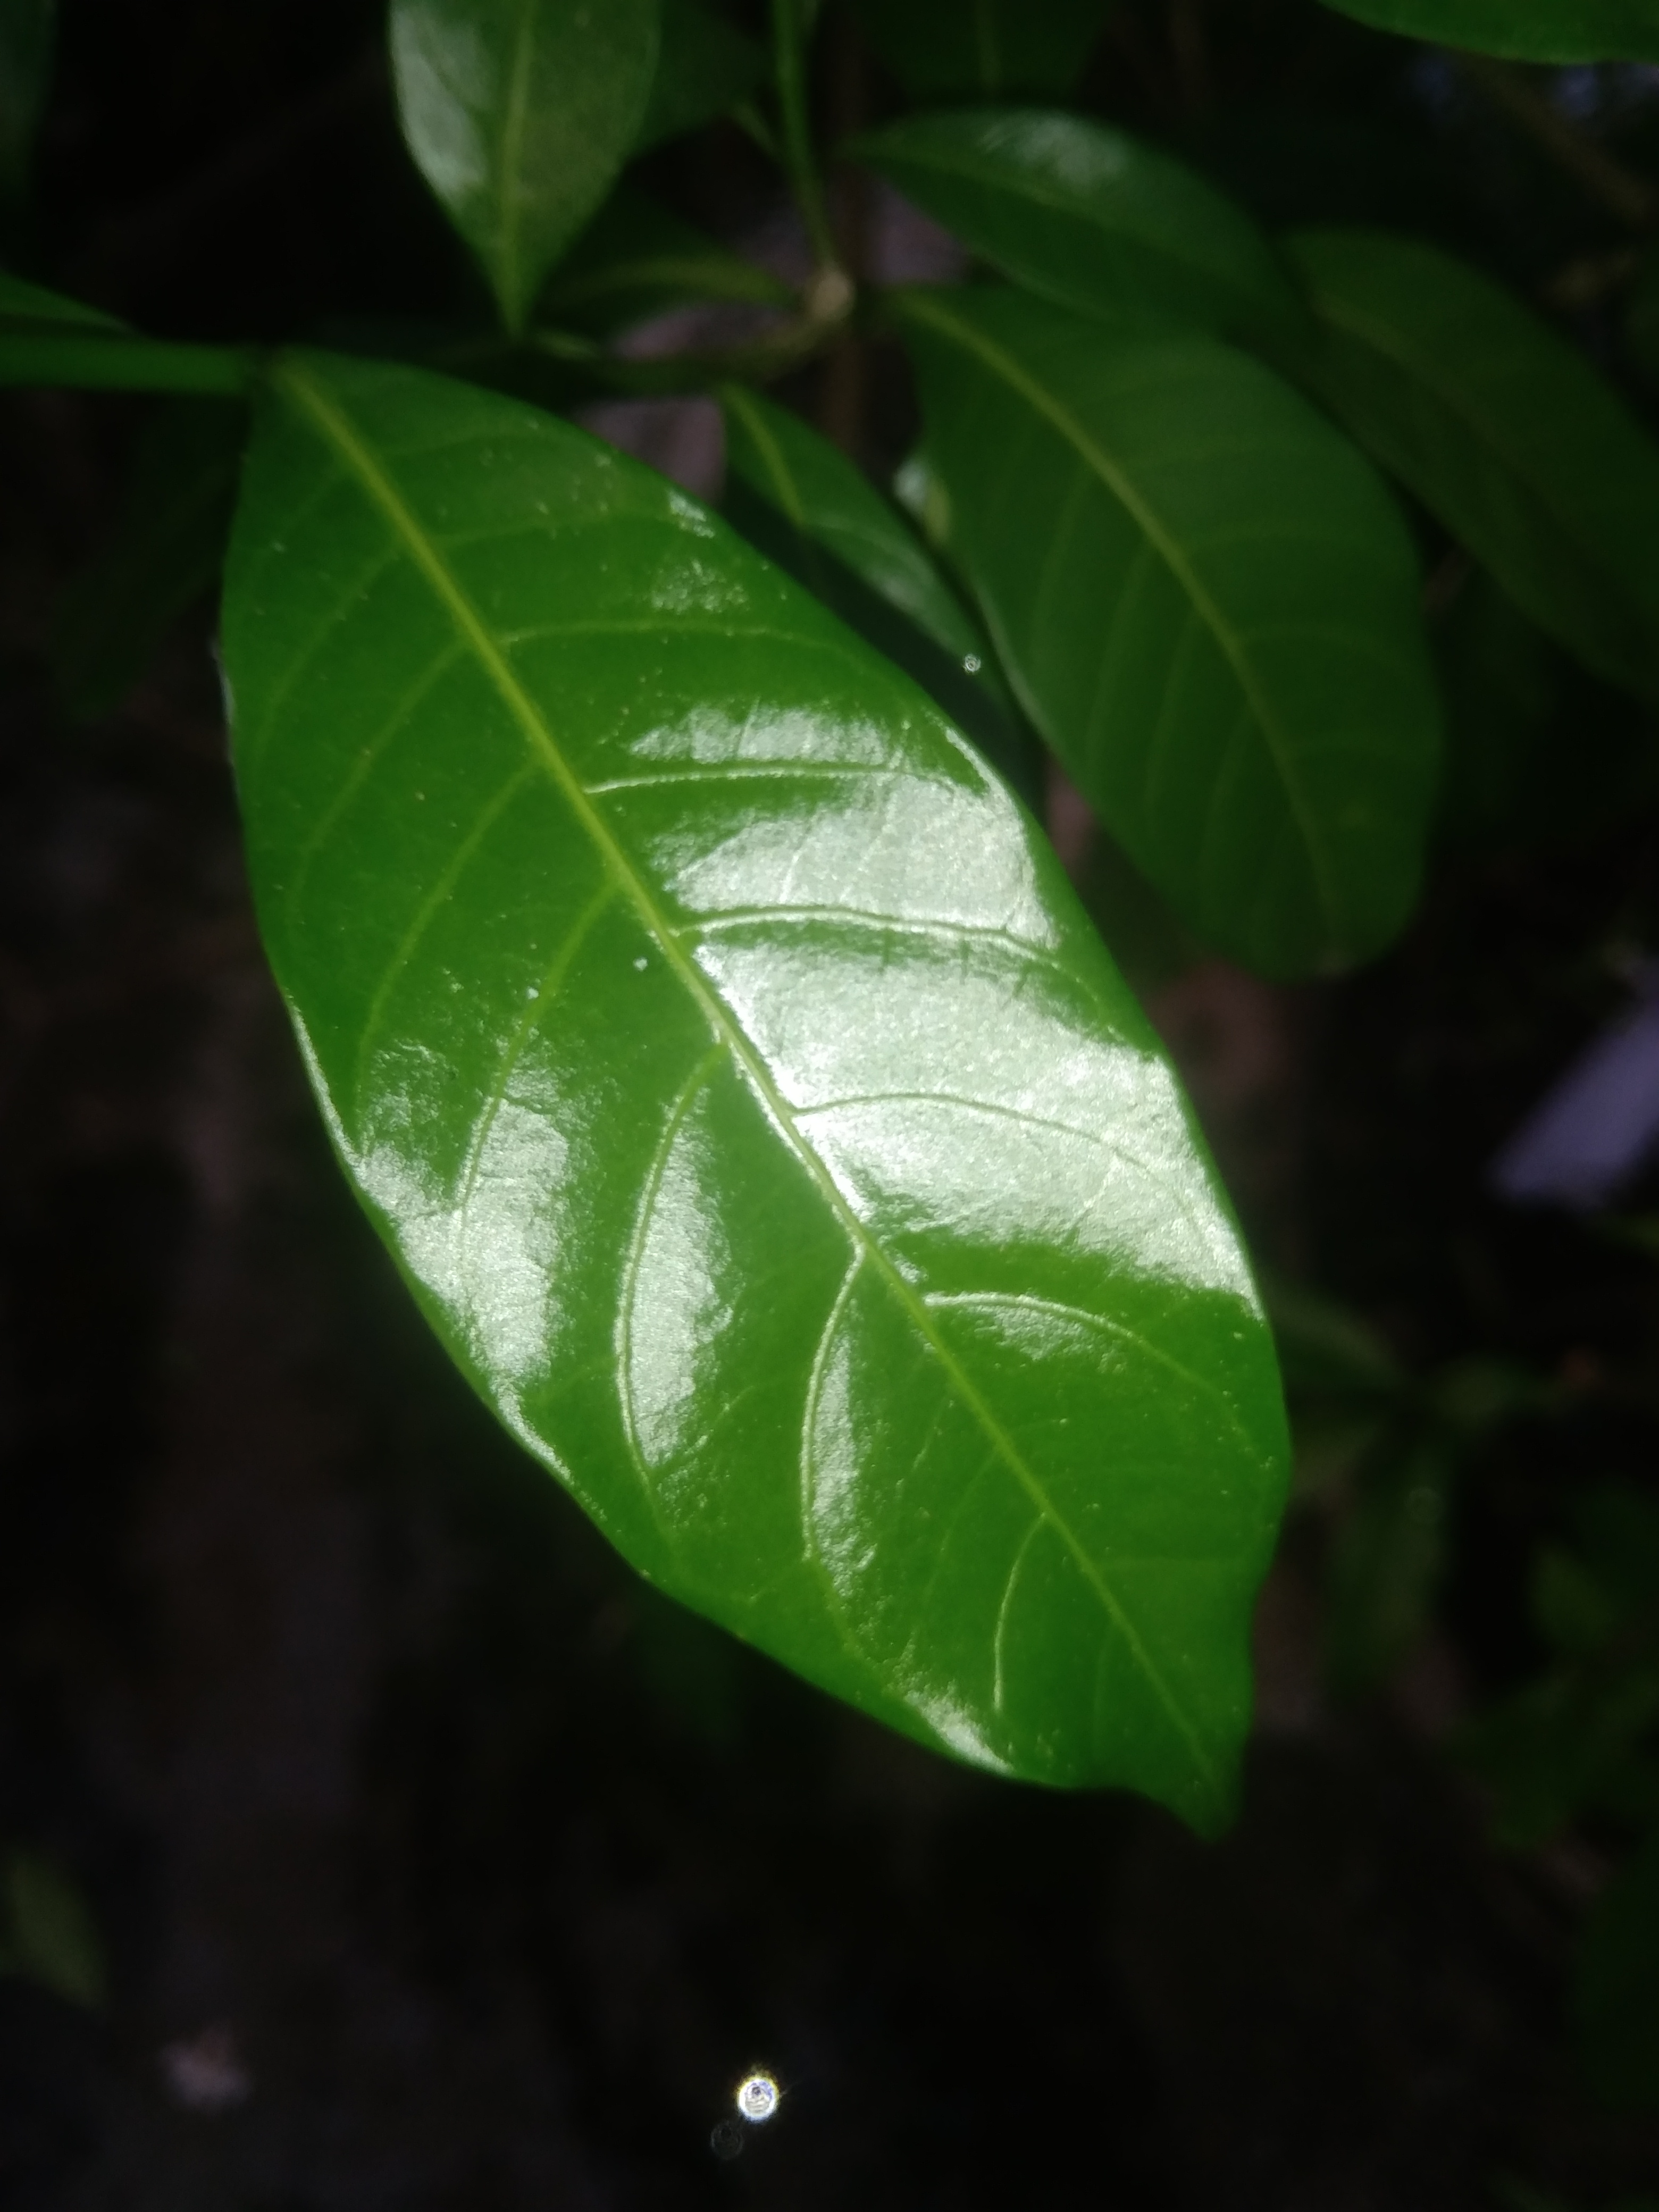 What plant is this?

togor
